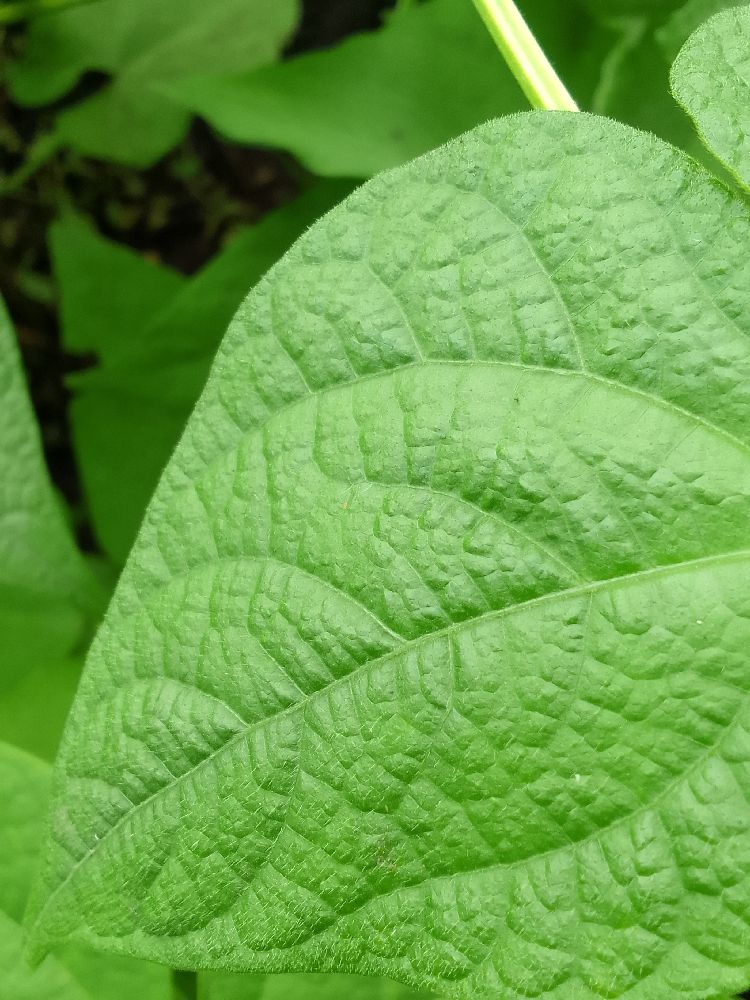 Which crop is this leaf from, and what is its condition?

common bean, healthy
